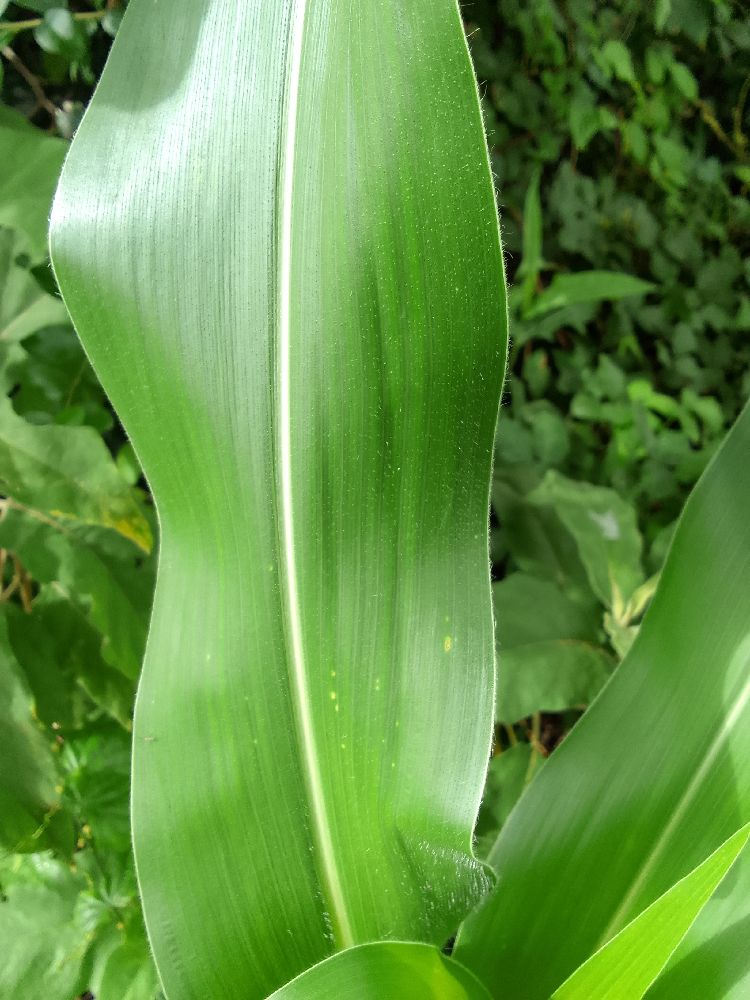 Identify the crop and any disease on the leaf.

maize, healthy
